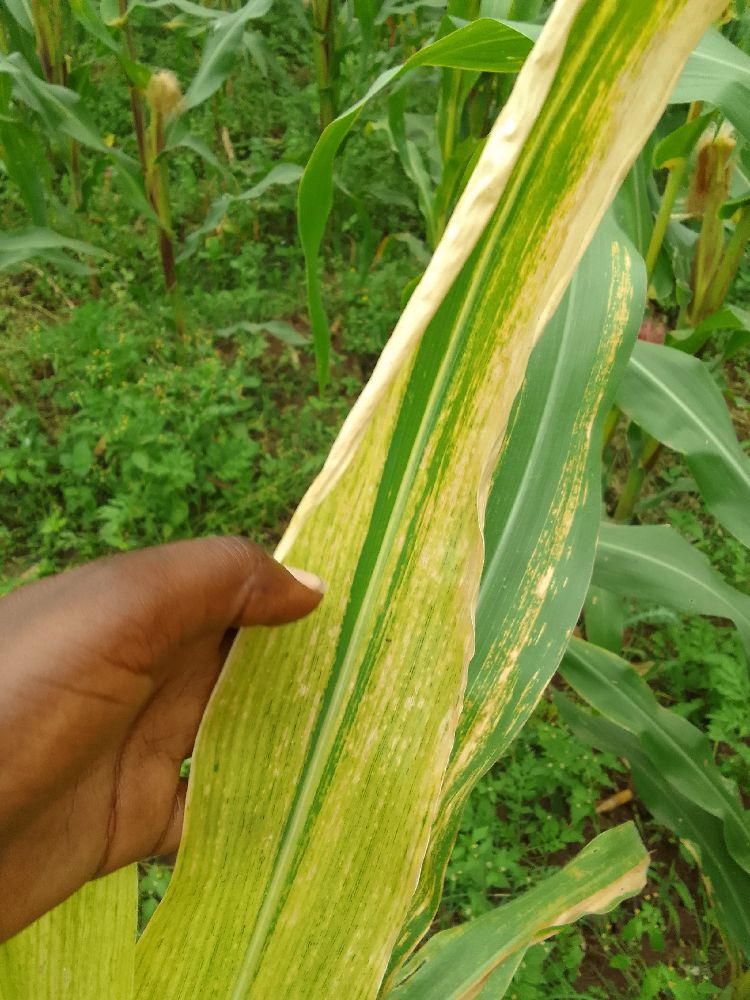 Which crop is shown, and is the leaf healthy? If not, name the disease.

maize, maize lethal necrosis
